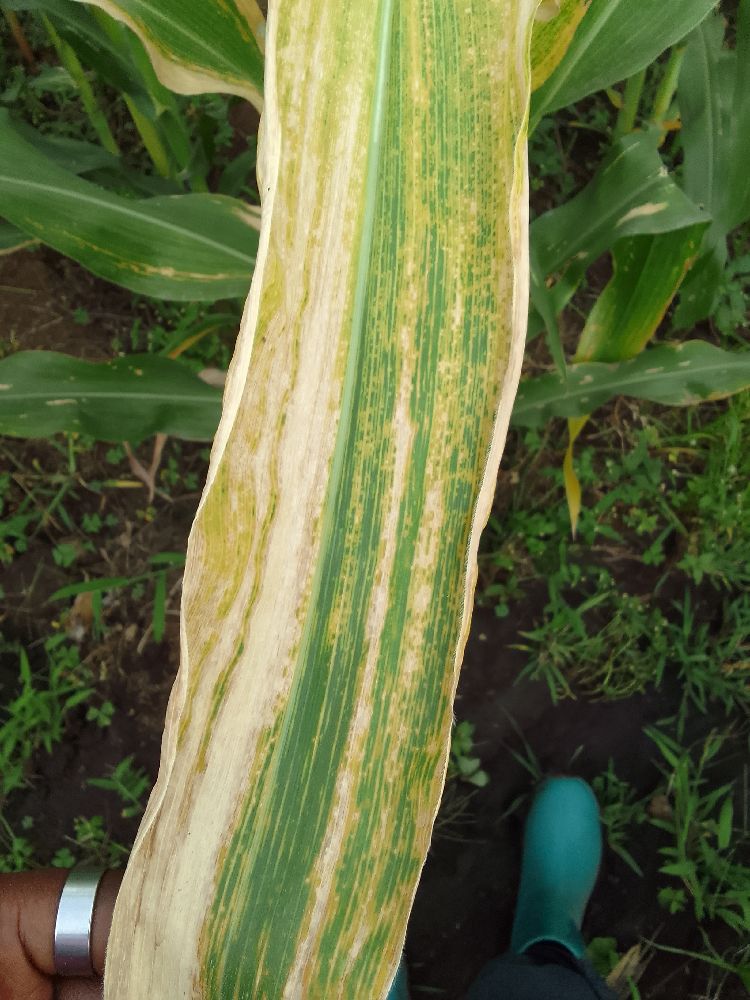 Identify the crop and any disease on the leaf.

maize, maize lethal necrosis
